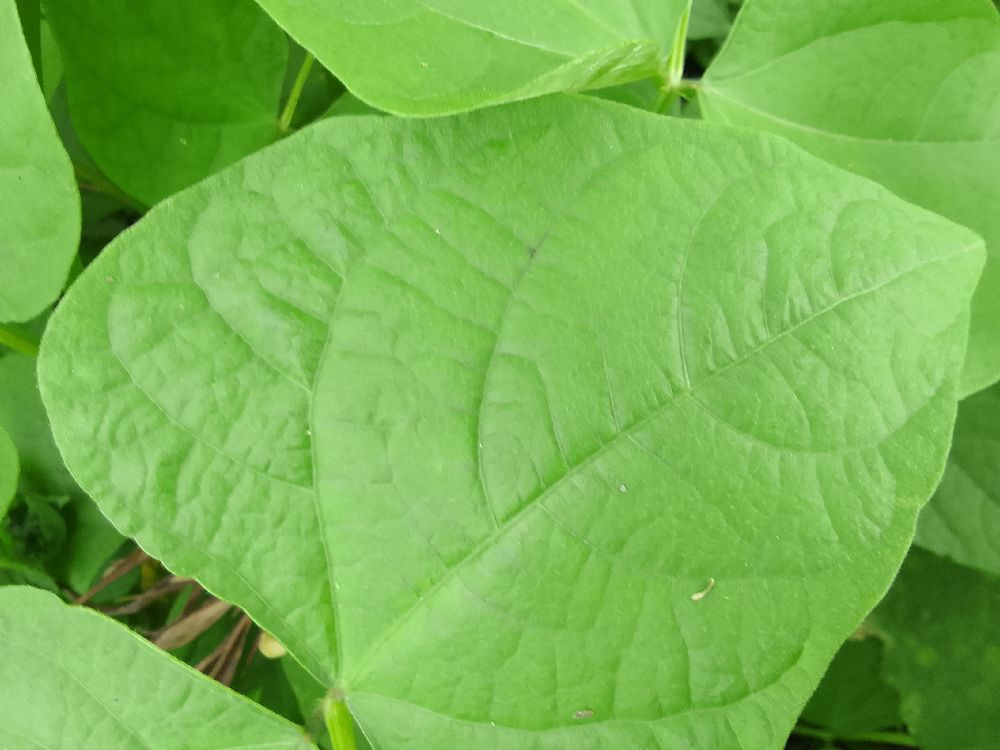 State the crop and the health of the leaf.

common bean, healthy
